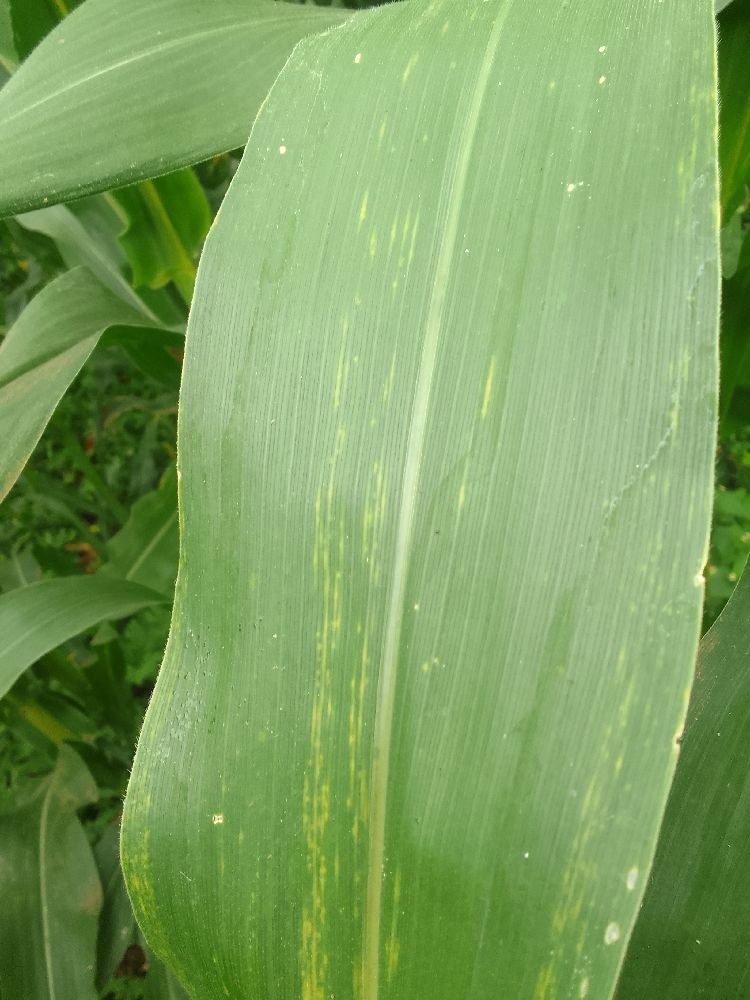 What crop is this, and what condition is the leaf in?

maize, maize lethal necrosis
